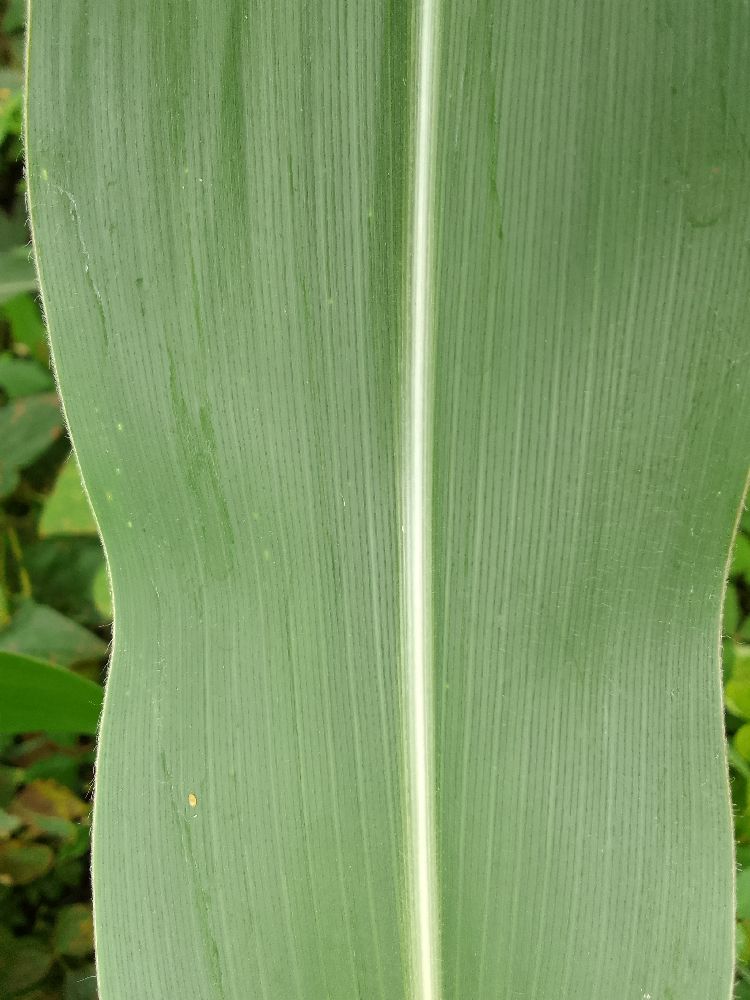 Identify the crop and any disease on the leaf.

maize, healthy
